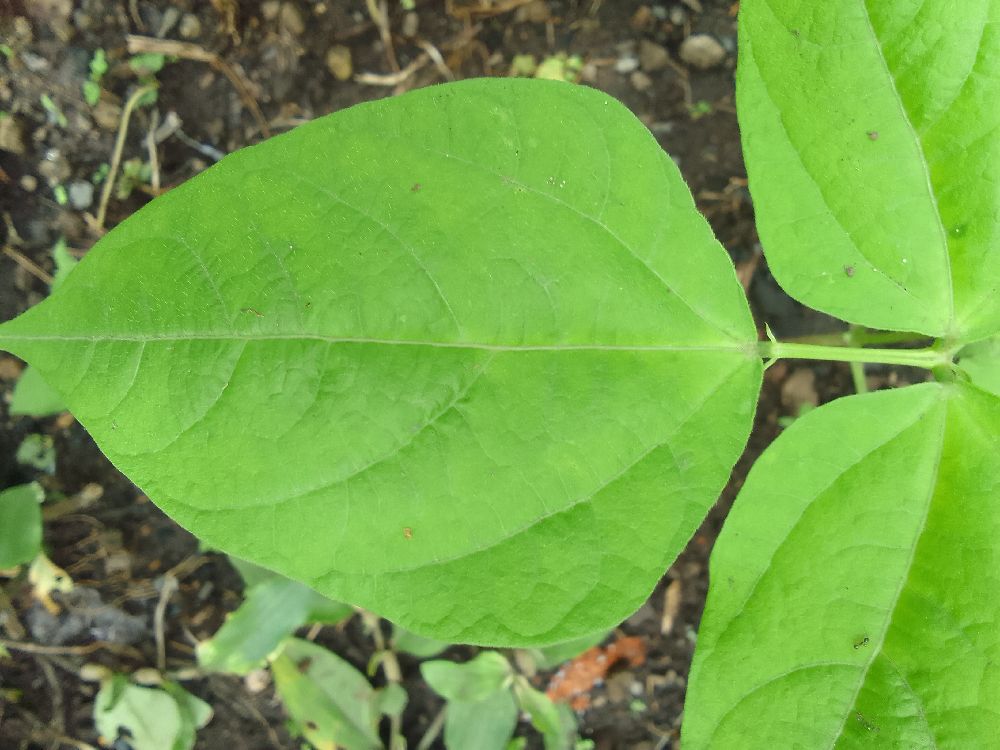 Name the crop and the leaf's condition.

common bean, healthy
